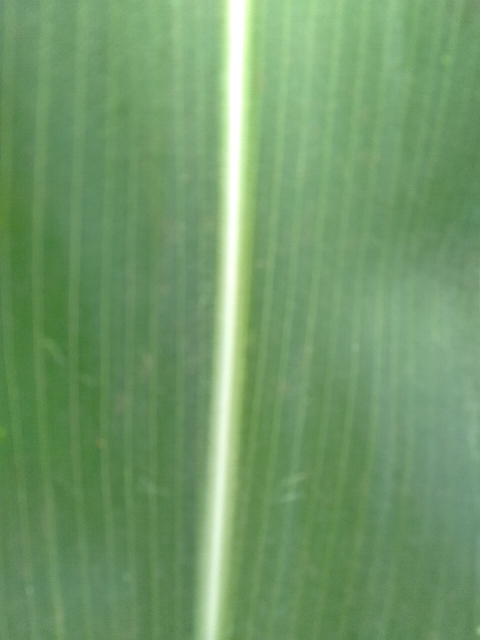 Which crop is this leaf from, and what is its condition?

maize, healthy
